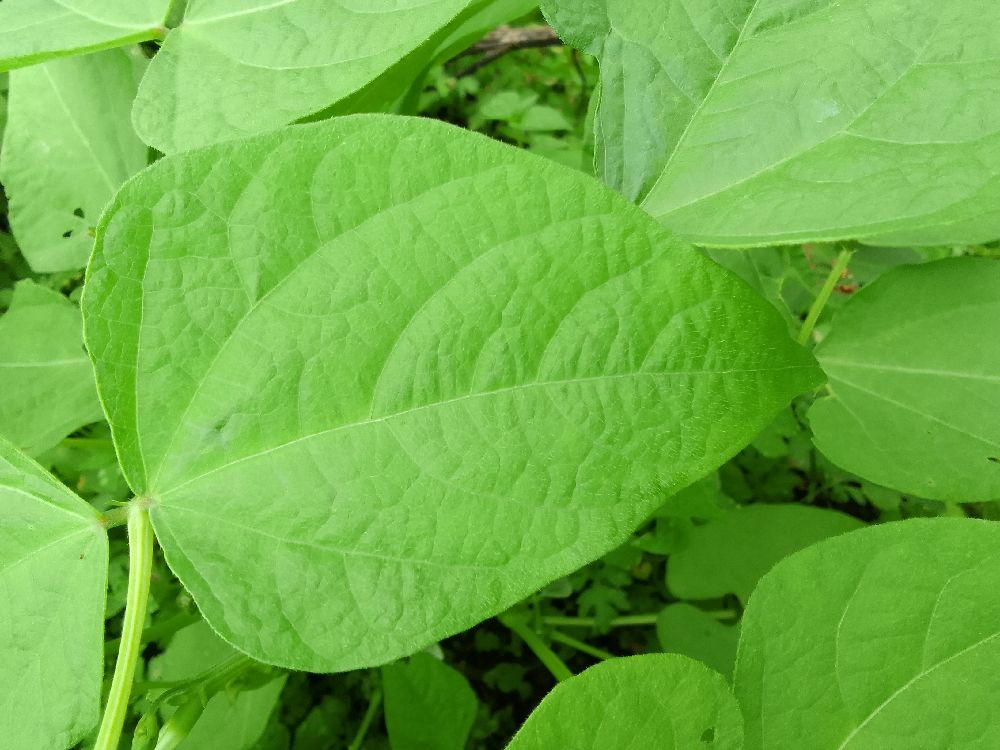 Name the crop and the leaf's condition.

common bean, healthy
